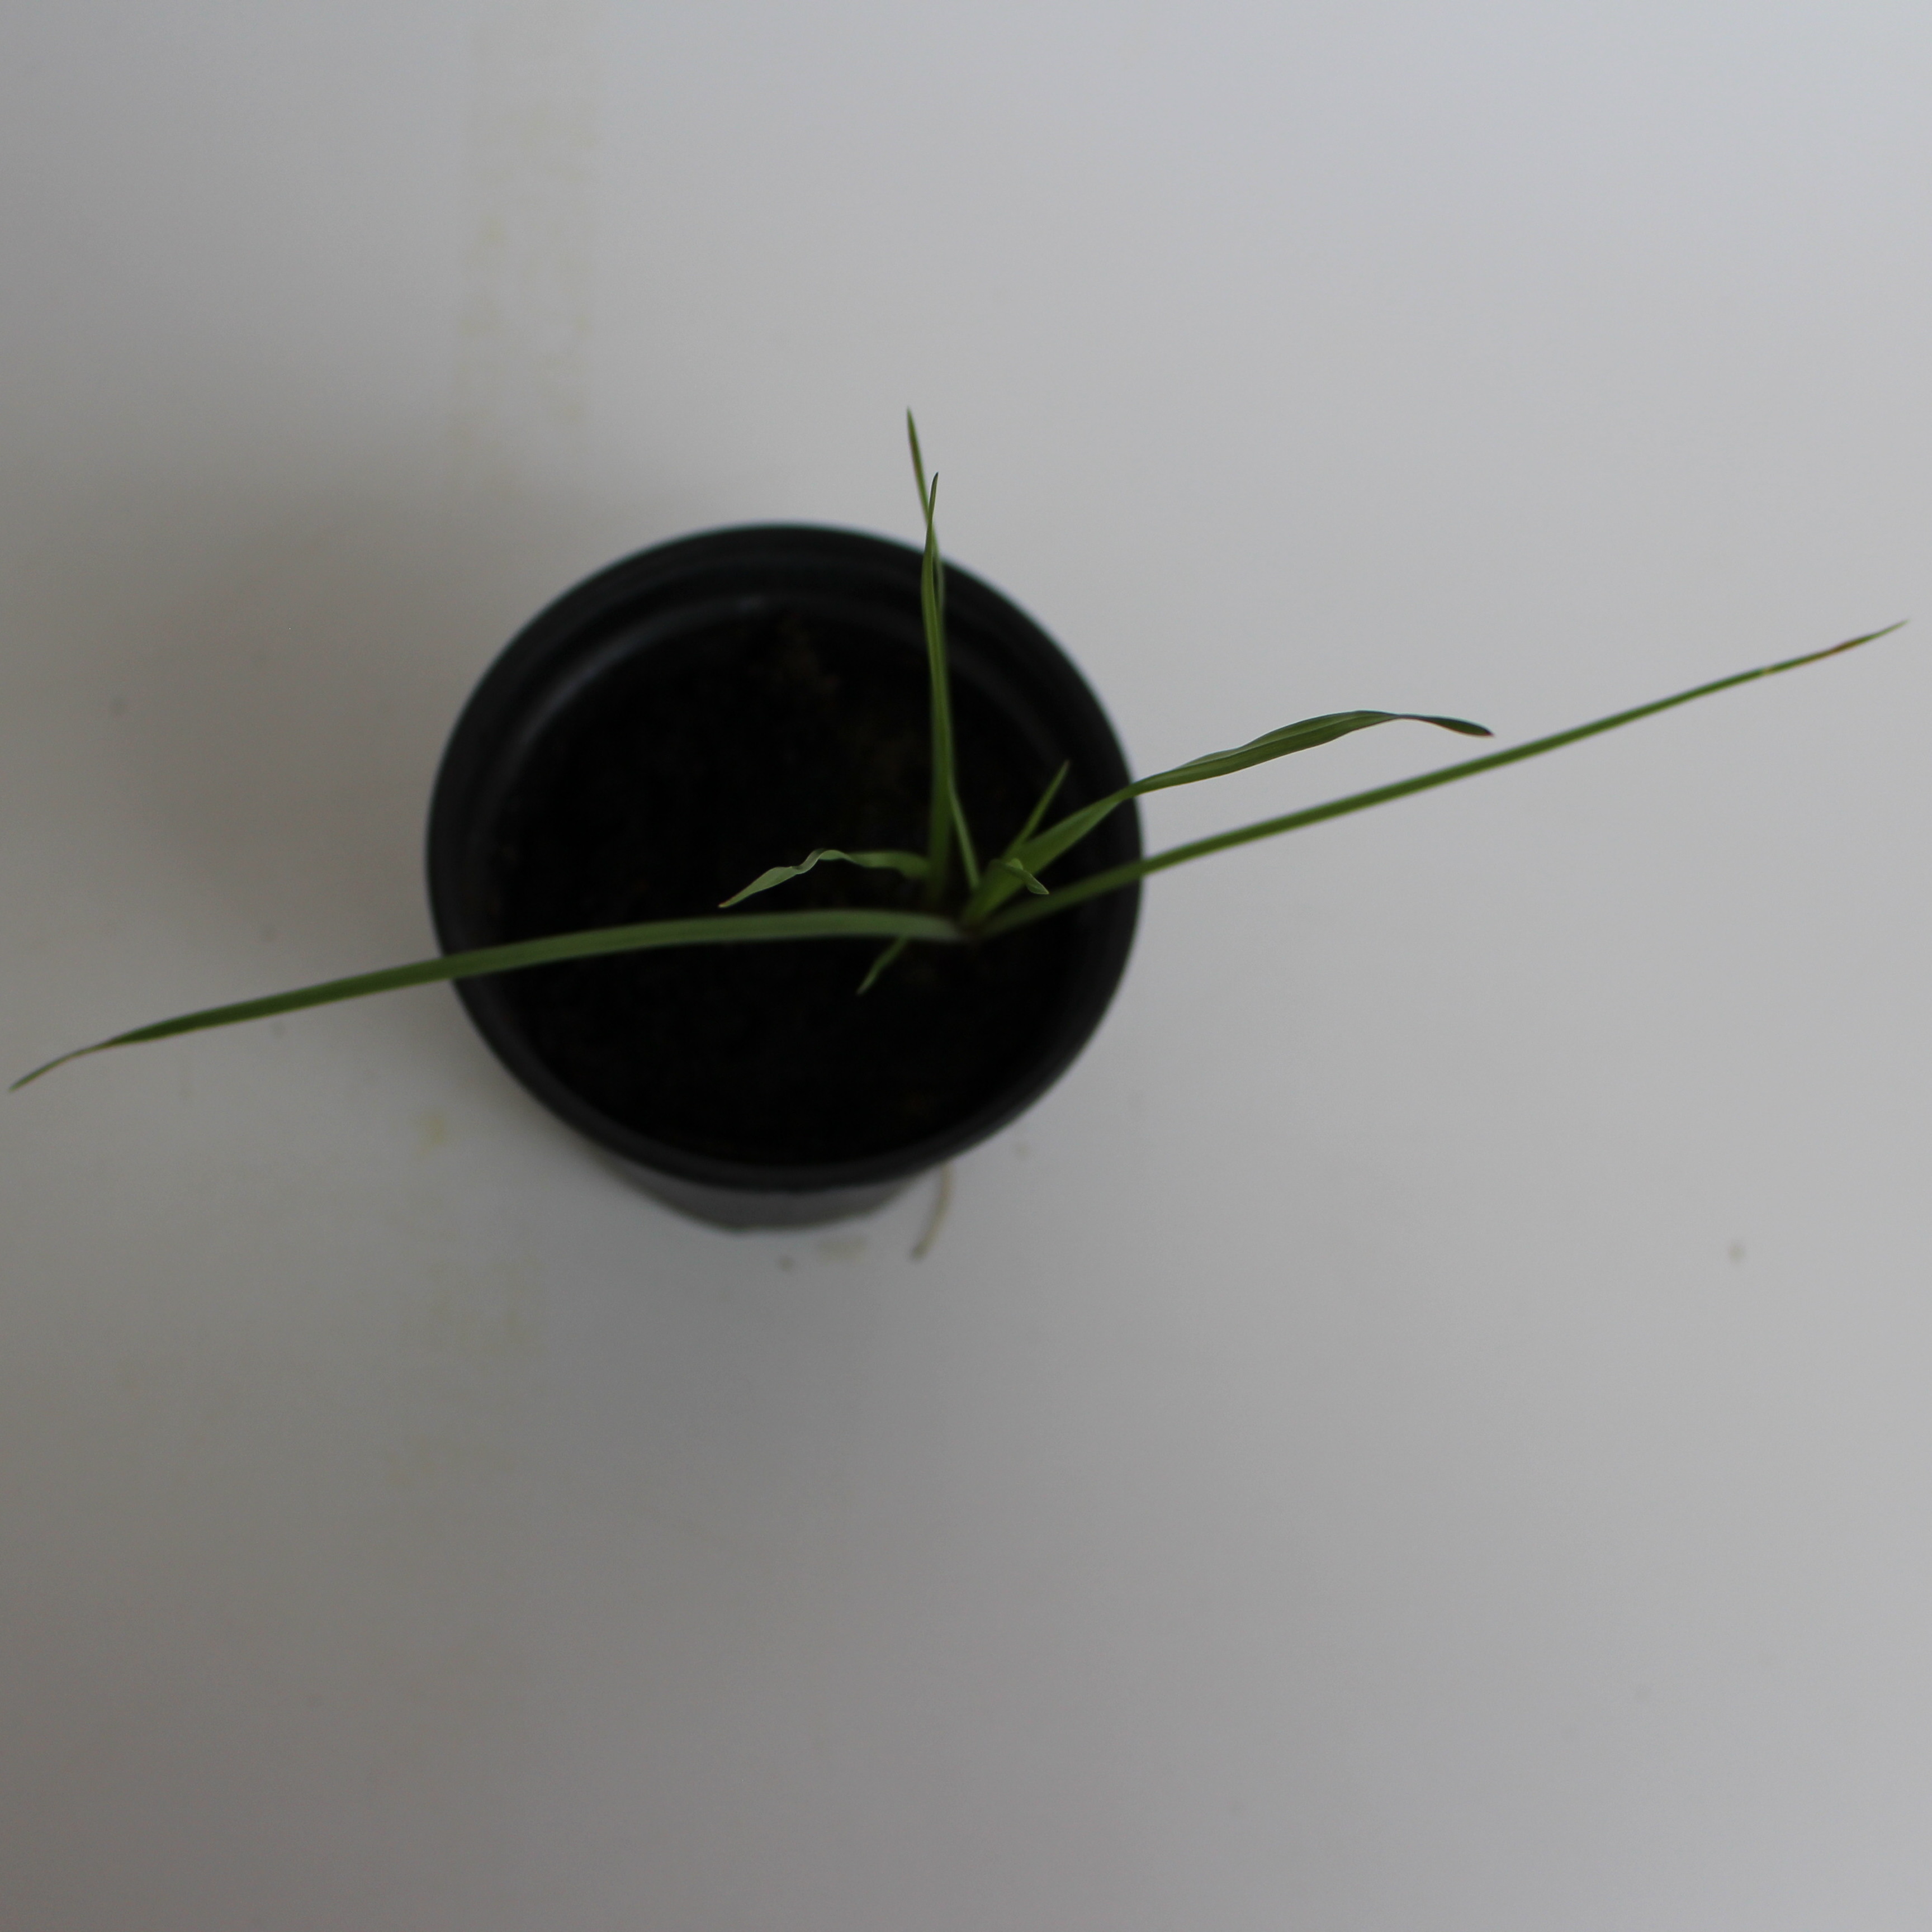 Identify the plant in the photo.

Lolium multiflorum
